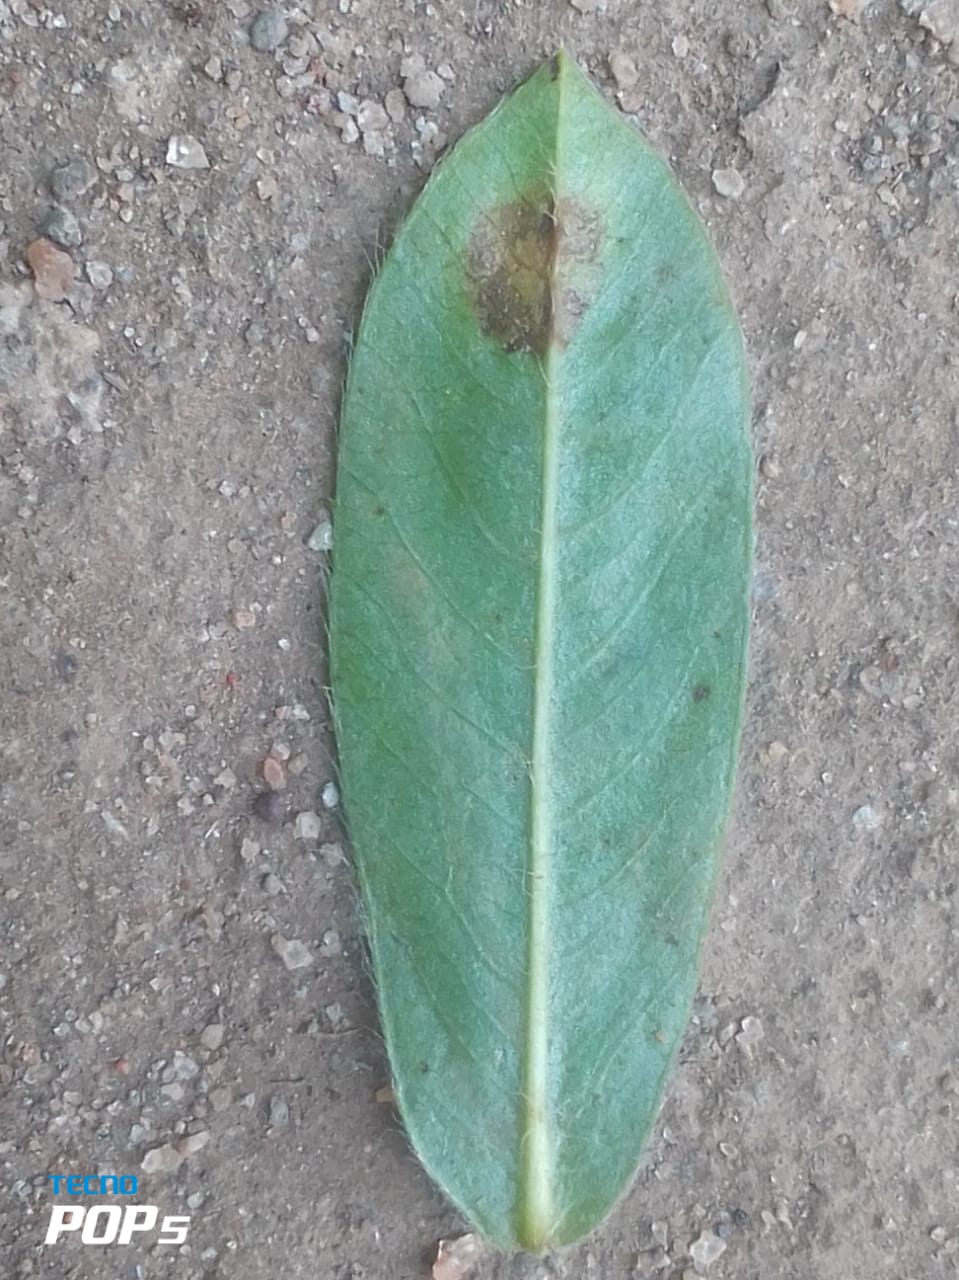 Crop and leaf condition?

peanut, phoma arachidicola
